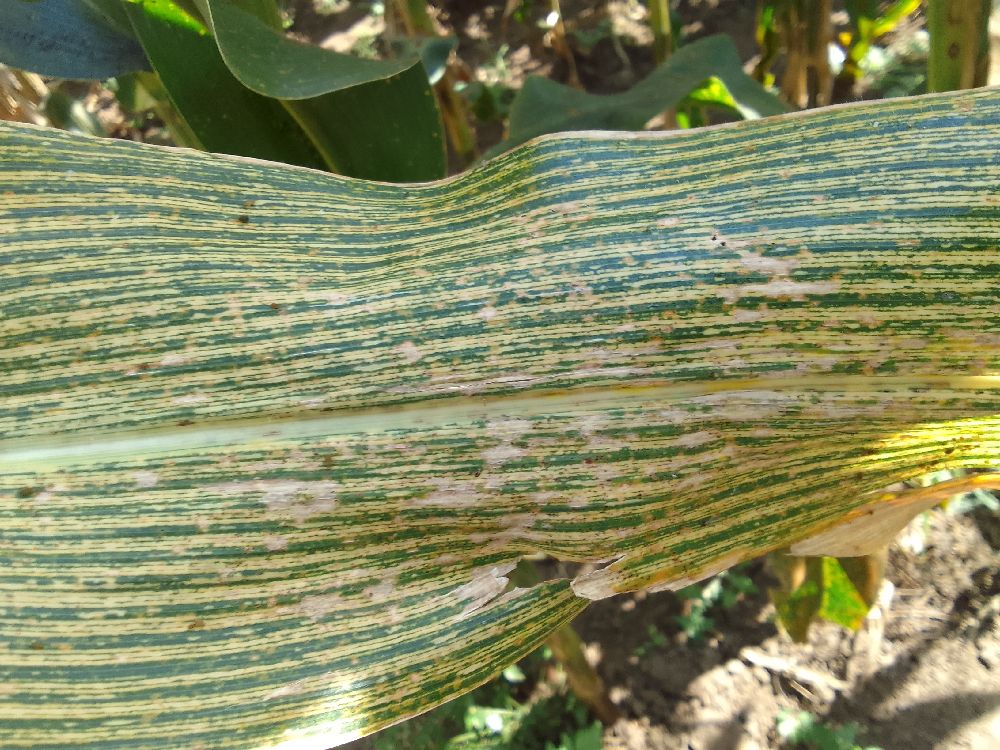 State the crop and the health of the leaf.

maize, maize streak virus
